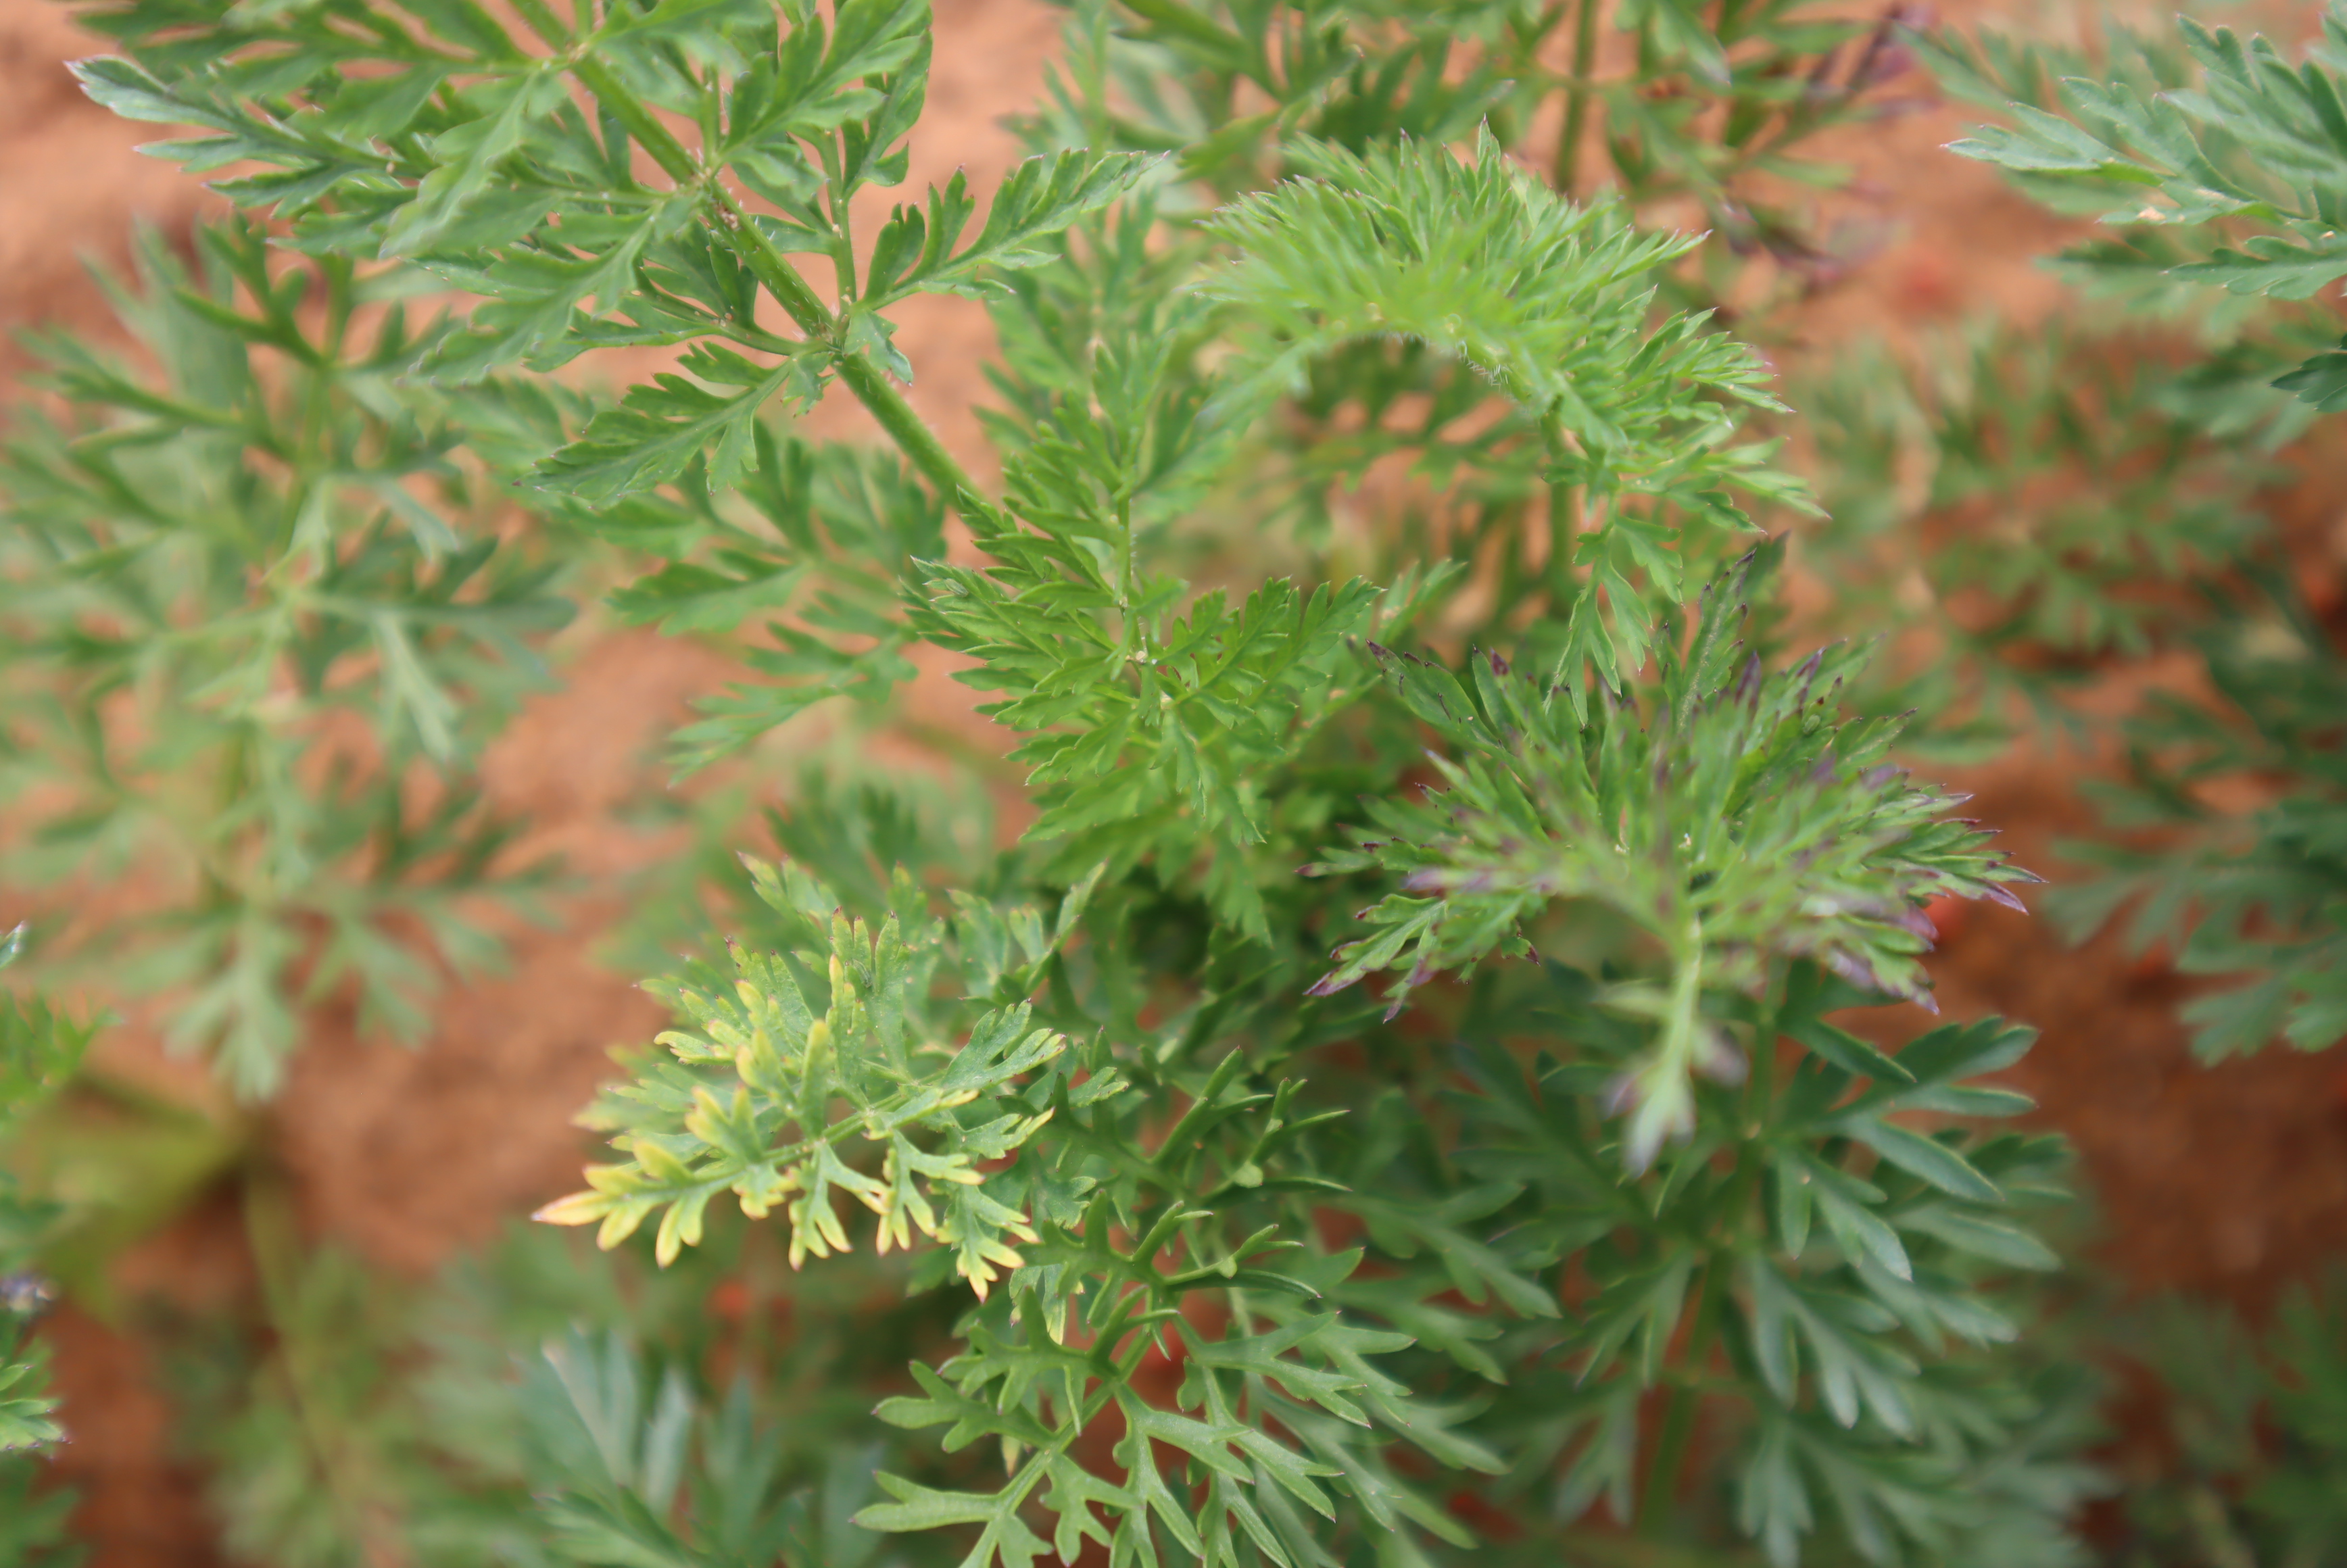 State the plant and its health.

carrot, alternaria
